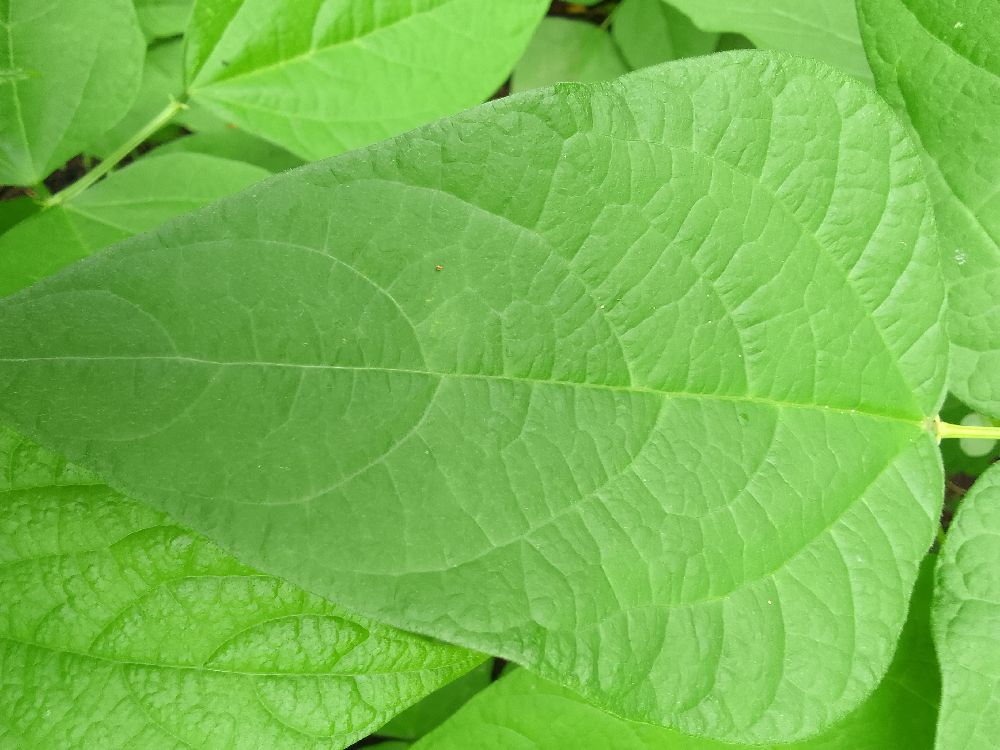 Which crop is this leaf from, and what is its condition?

common bean, healthy
